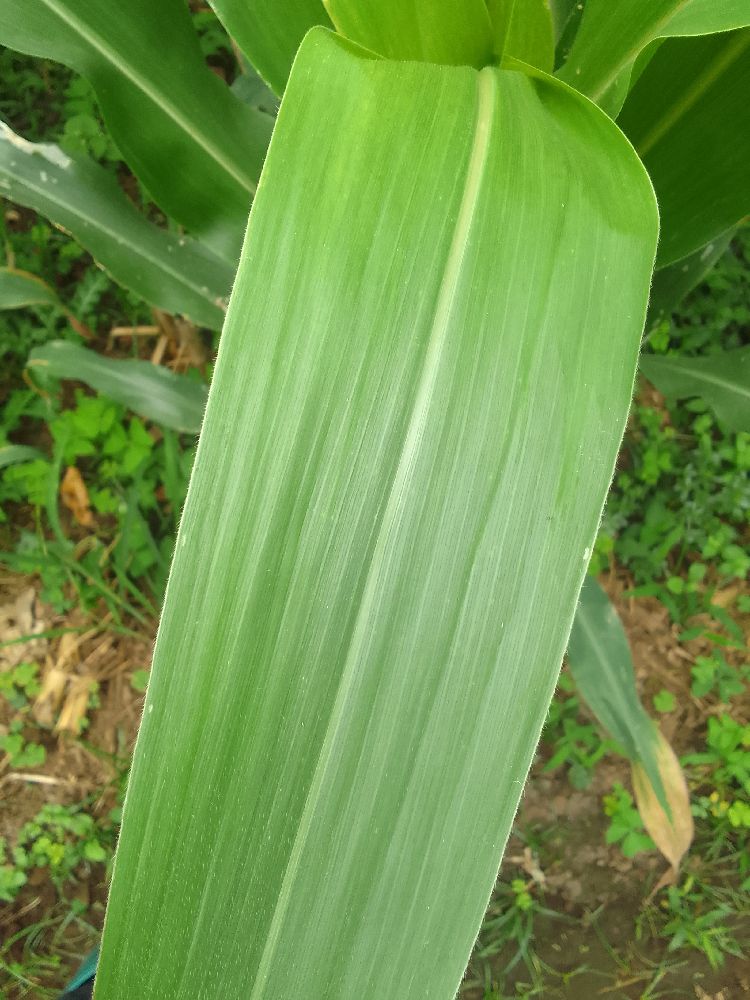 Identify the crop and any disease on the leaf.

maize, healthy
